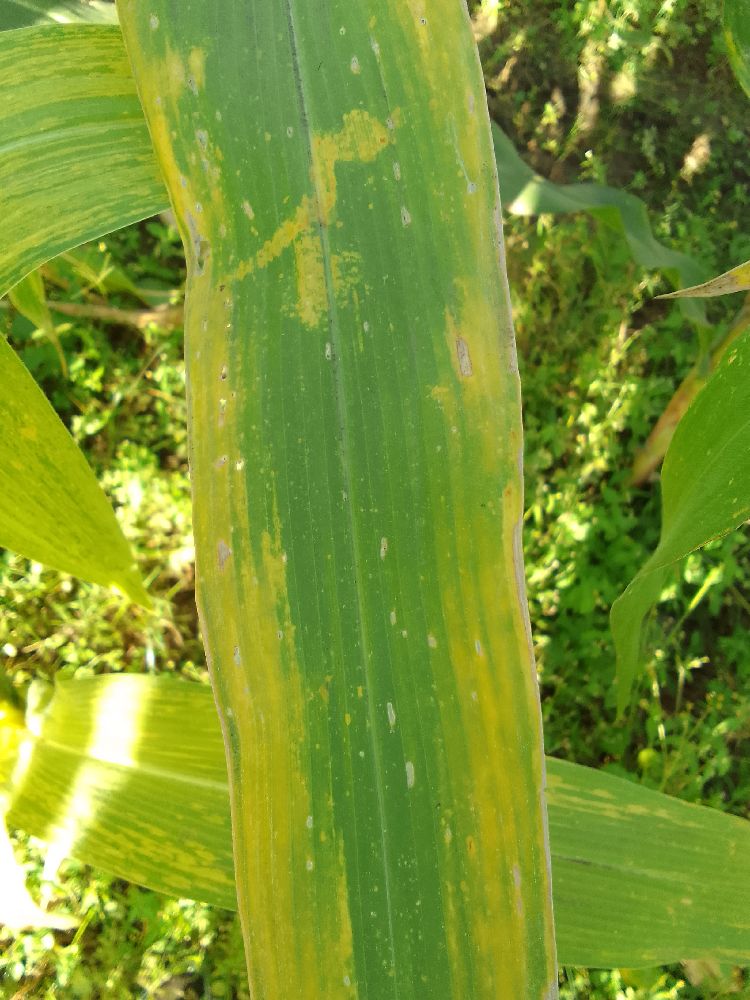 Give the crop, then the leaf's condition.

maize, maize lethal necrosis
